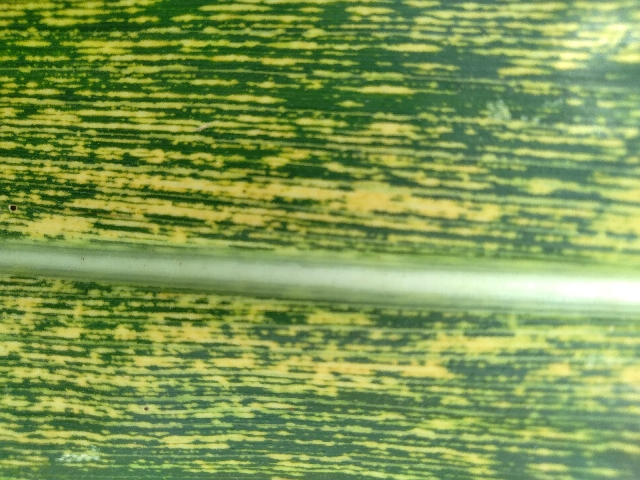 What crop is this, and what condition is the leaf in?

maize, maize streak virus
